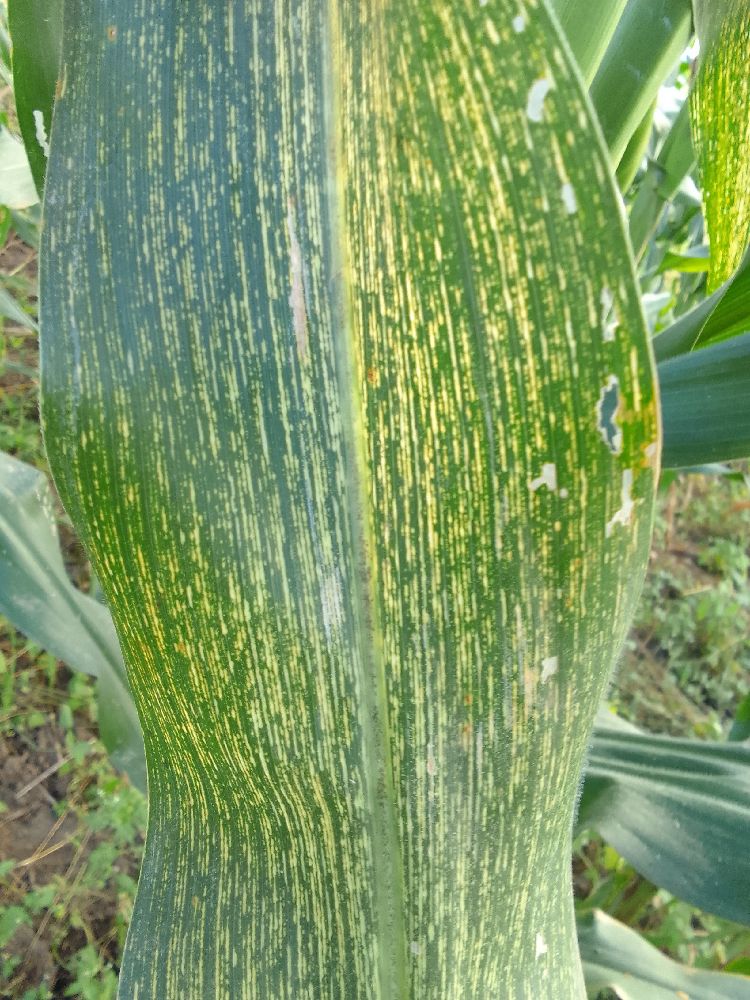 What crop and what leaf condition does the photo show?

maize, maize streak virus
